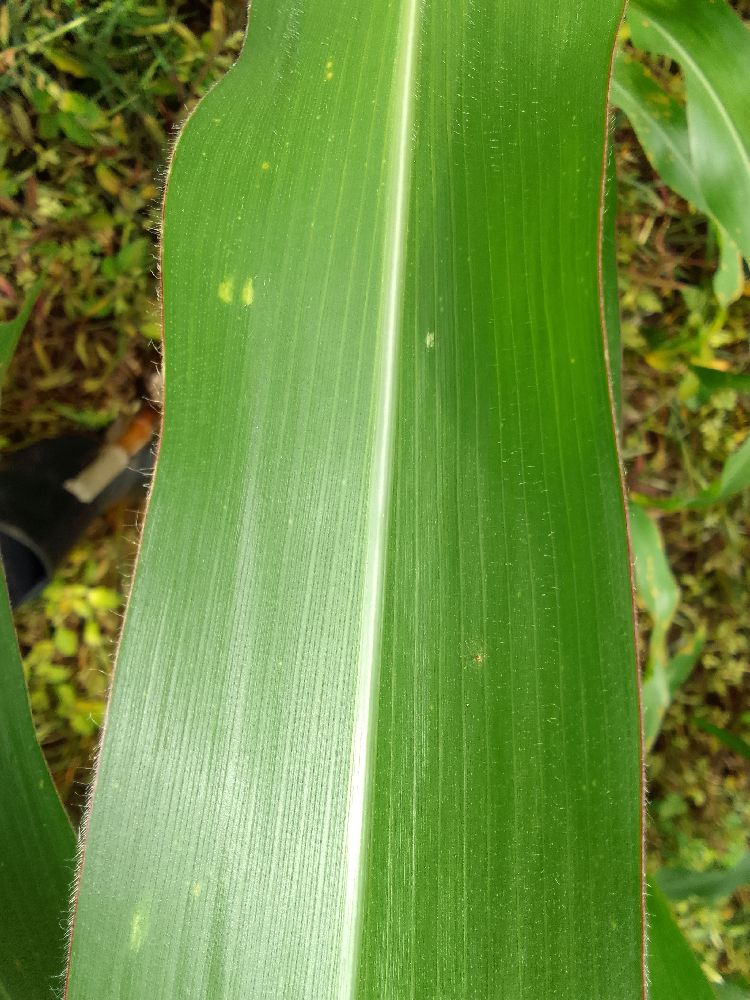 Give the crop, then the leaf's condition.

maize, healthy
